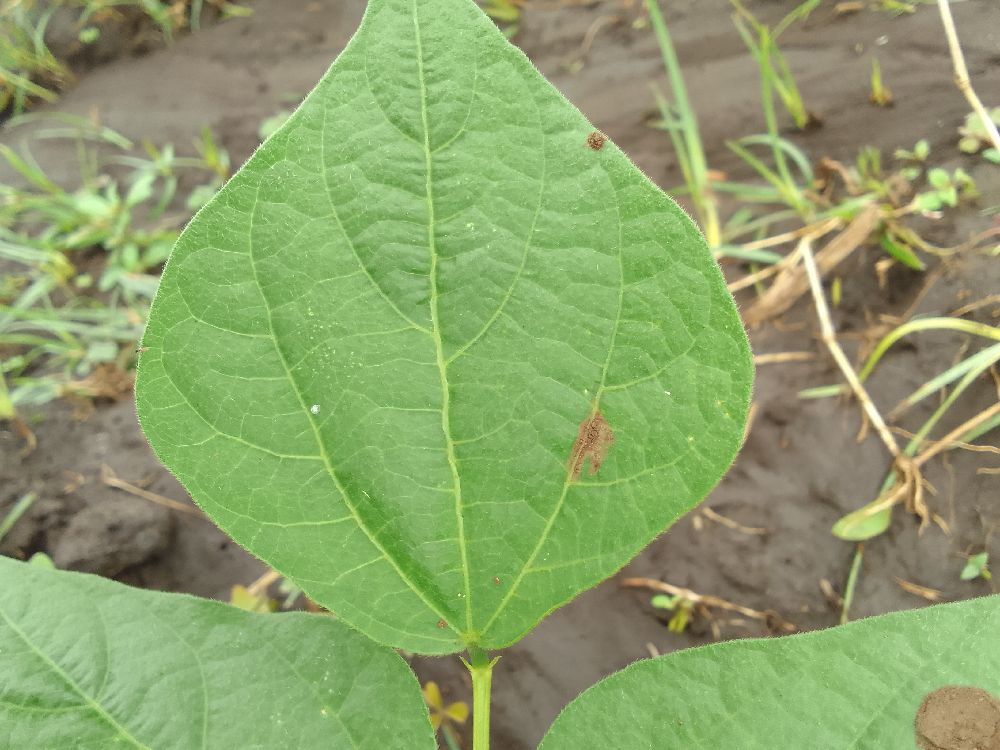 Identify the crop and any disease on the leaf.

common bean, healthy
